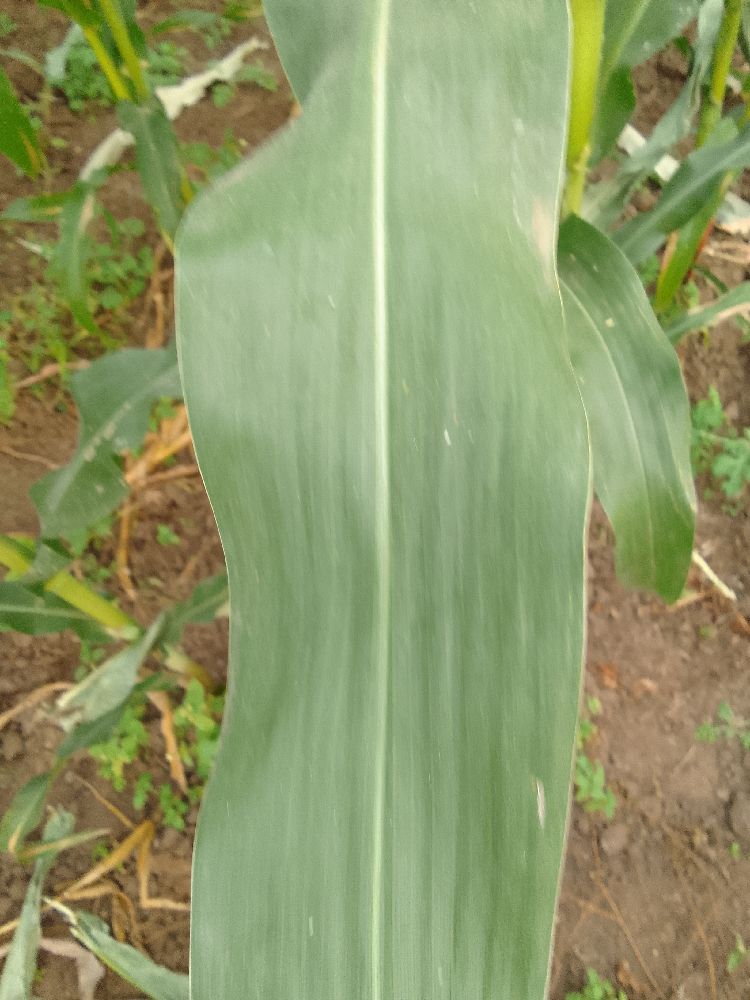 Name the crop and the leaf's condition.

maize, healthy
